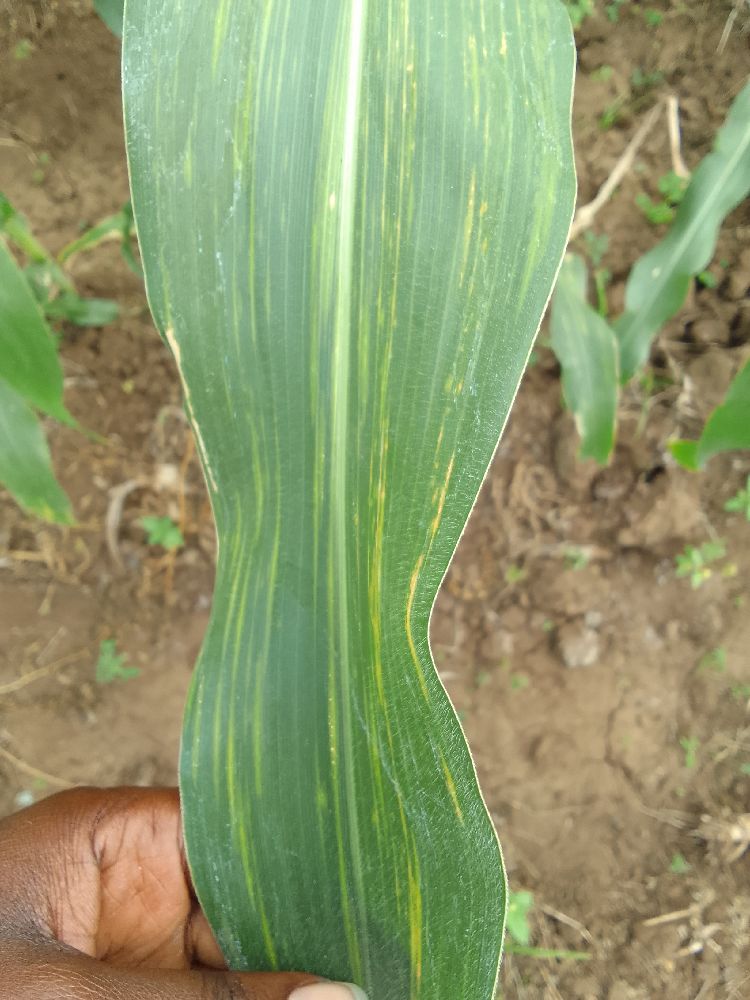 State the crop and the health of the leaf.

maize, maize lethal necrosis
